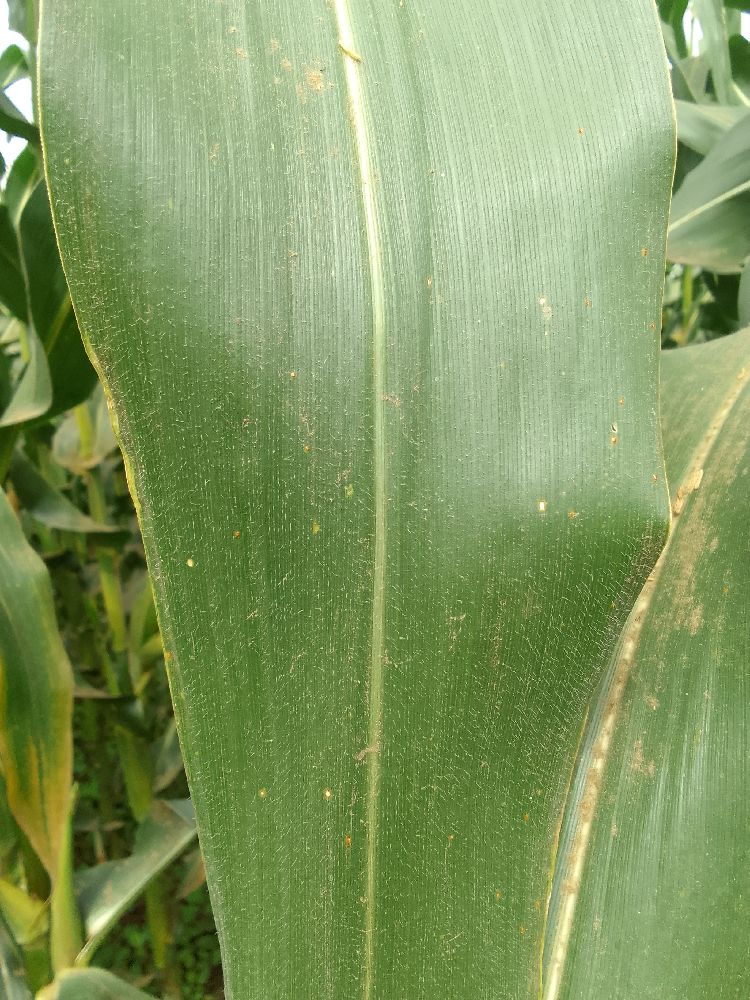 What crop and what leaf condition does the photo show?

maize, healthy
